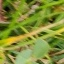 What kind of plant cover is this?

unstructured weed
